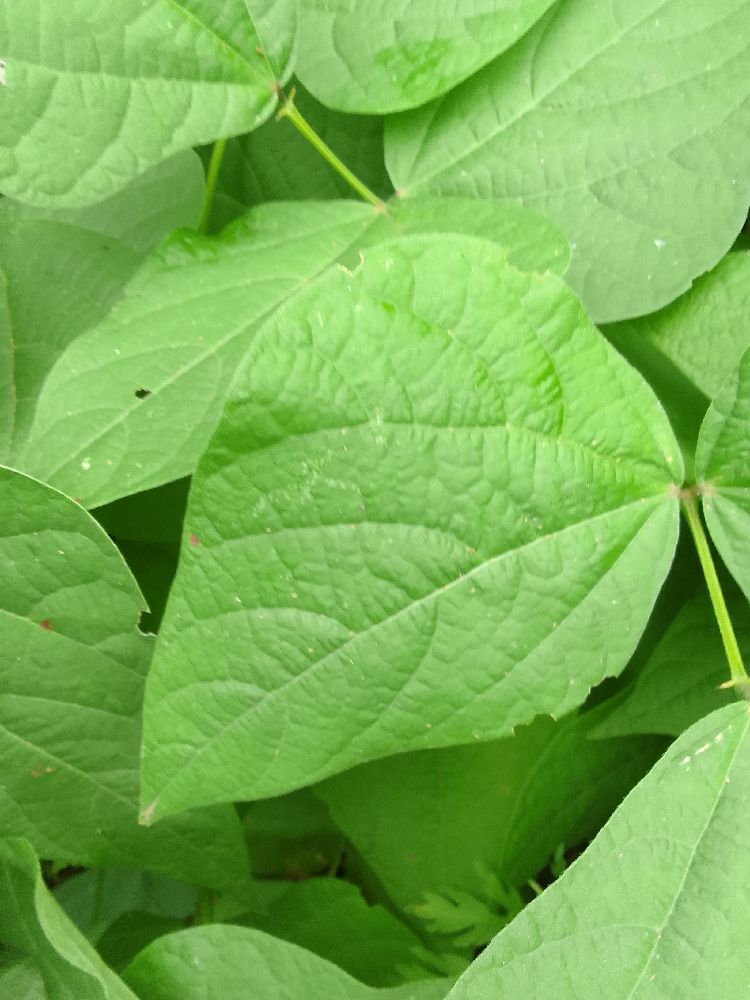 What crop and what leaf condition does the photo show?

common bean, healthy
